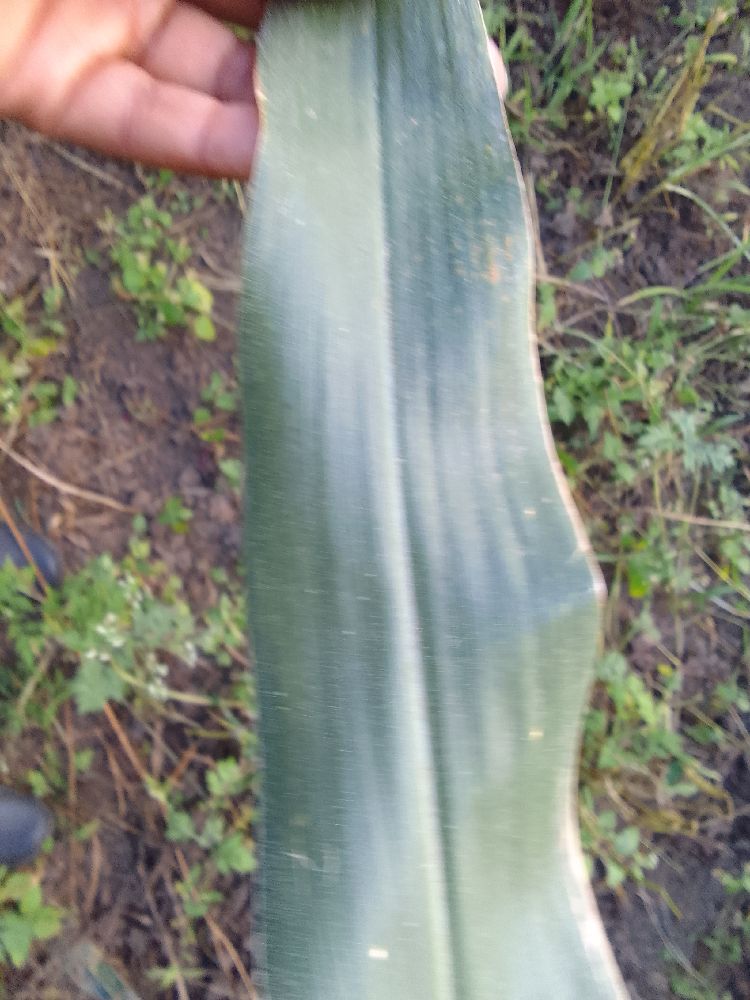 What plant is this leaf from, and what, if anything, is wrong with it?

maize, healthy
